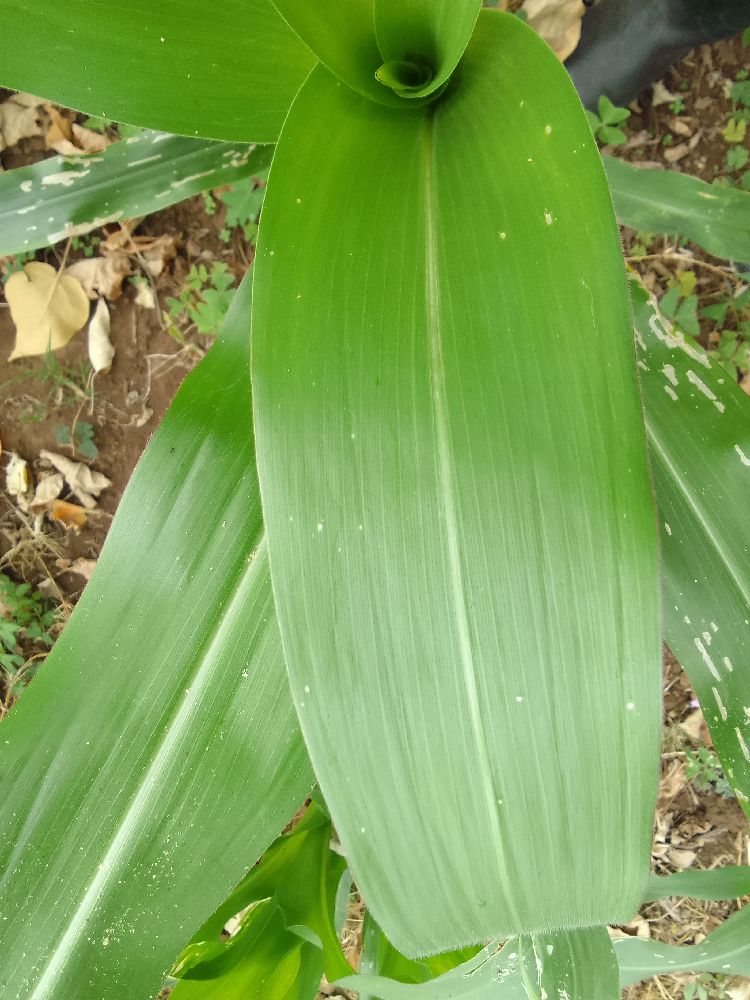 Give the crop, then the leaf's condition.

maize, healthy
